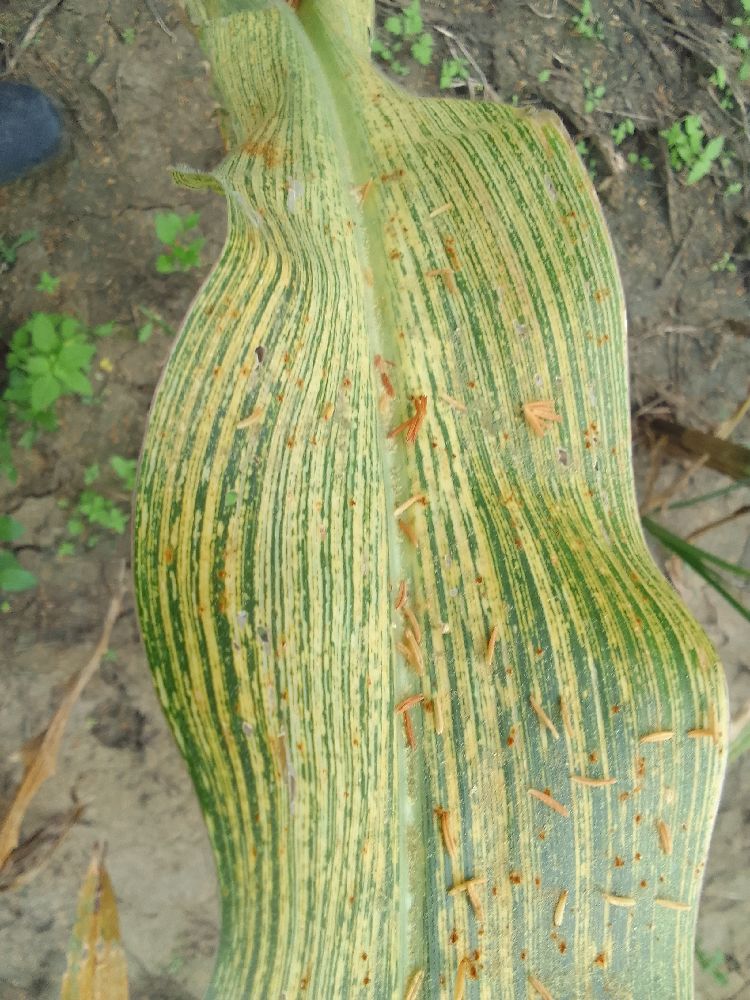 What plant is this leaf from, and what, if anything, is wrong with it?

maize, maize streak virus
